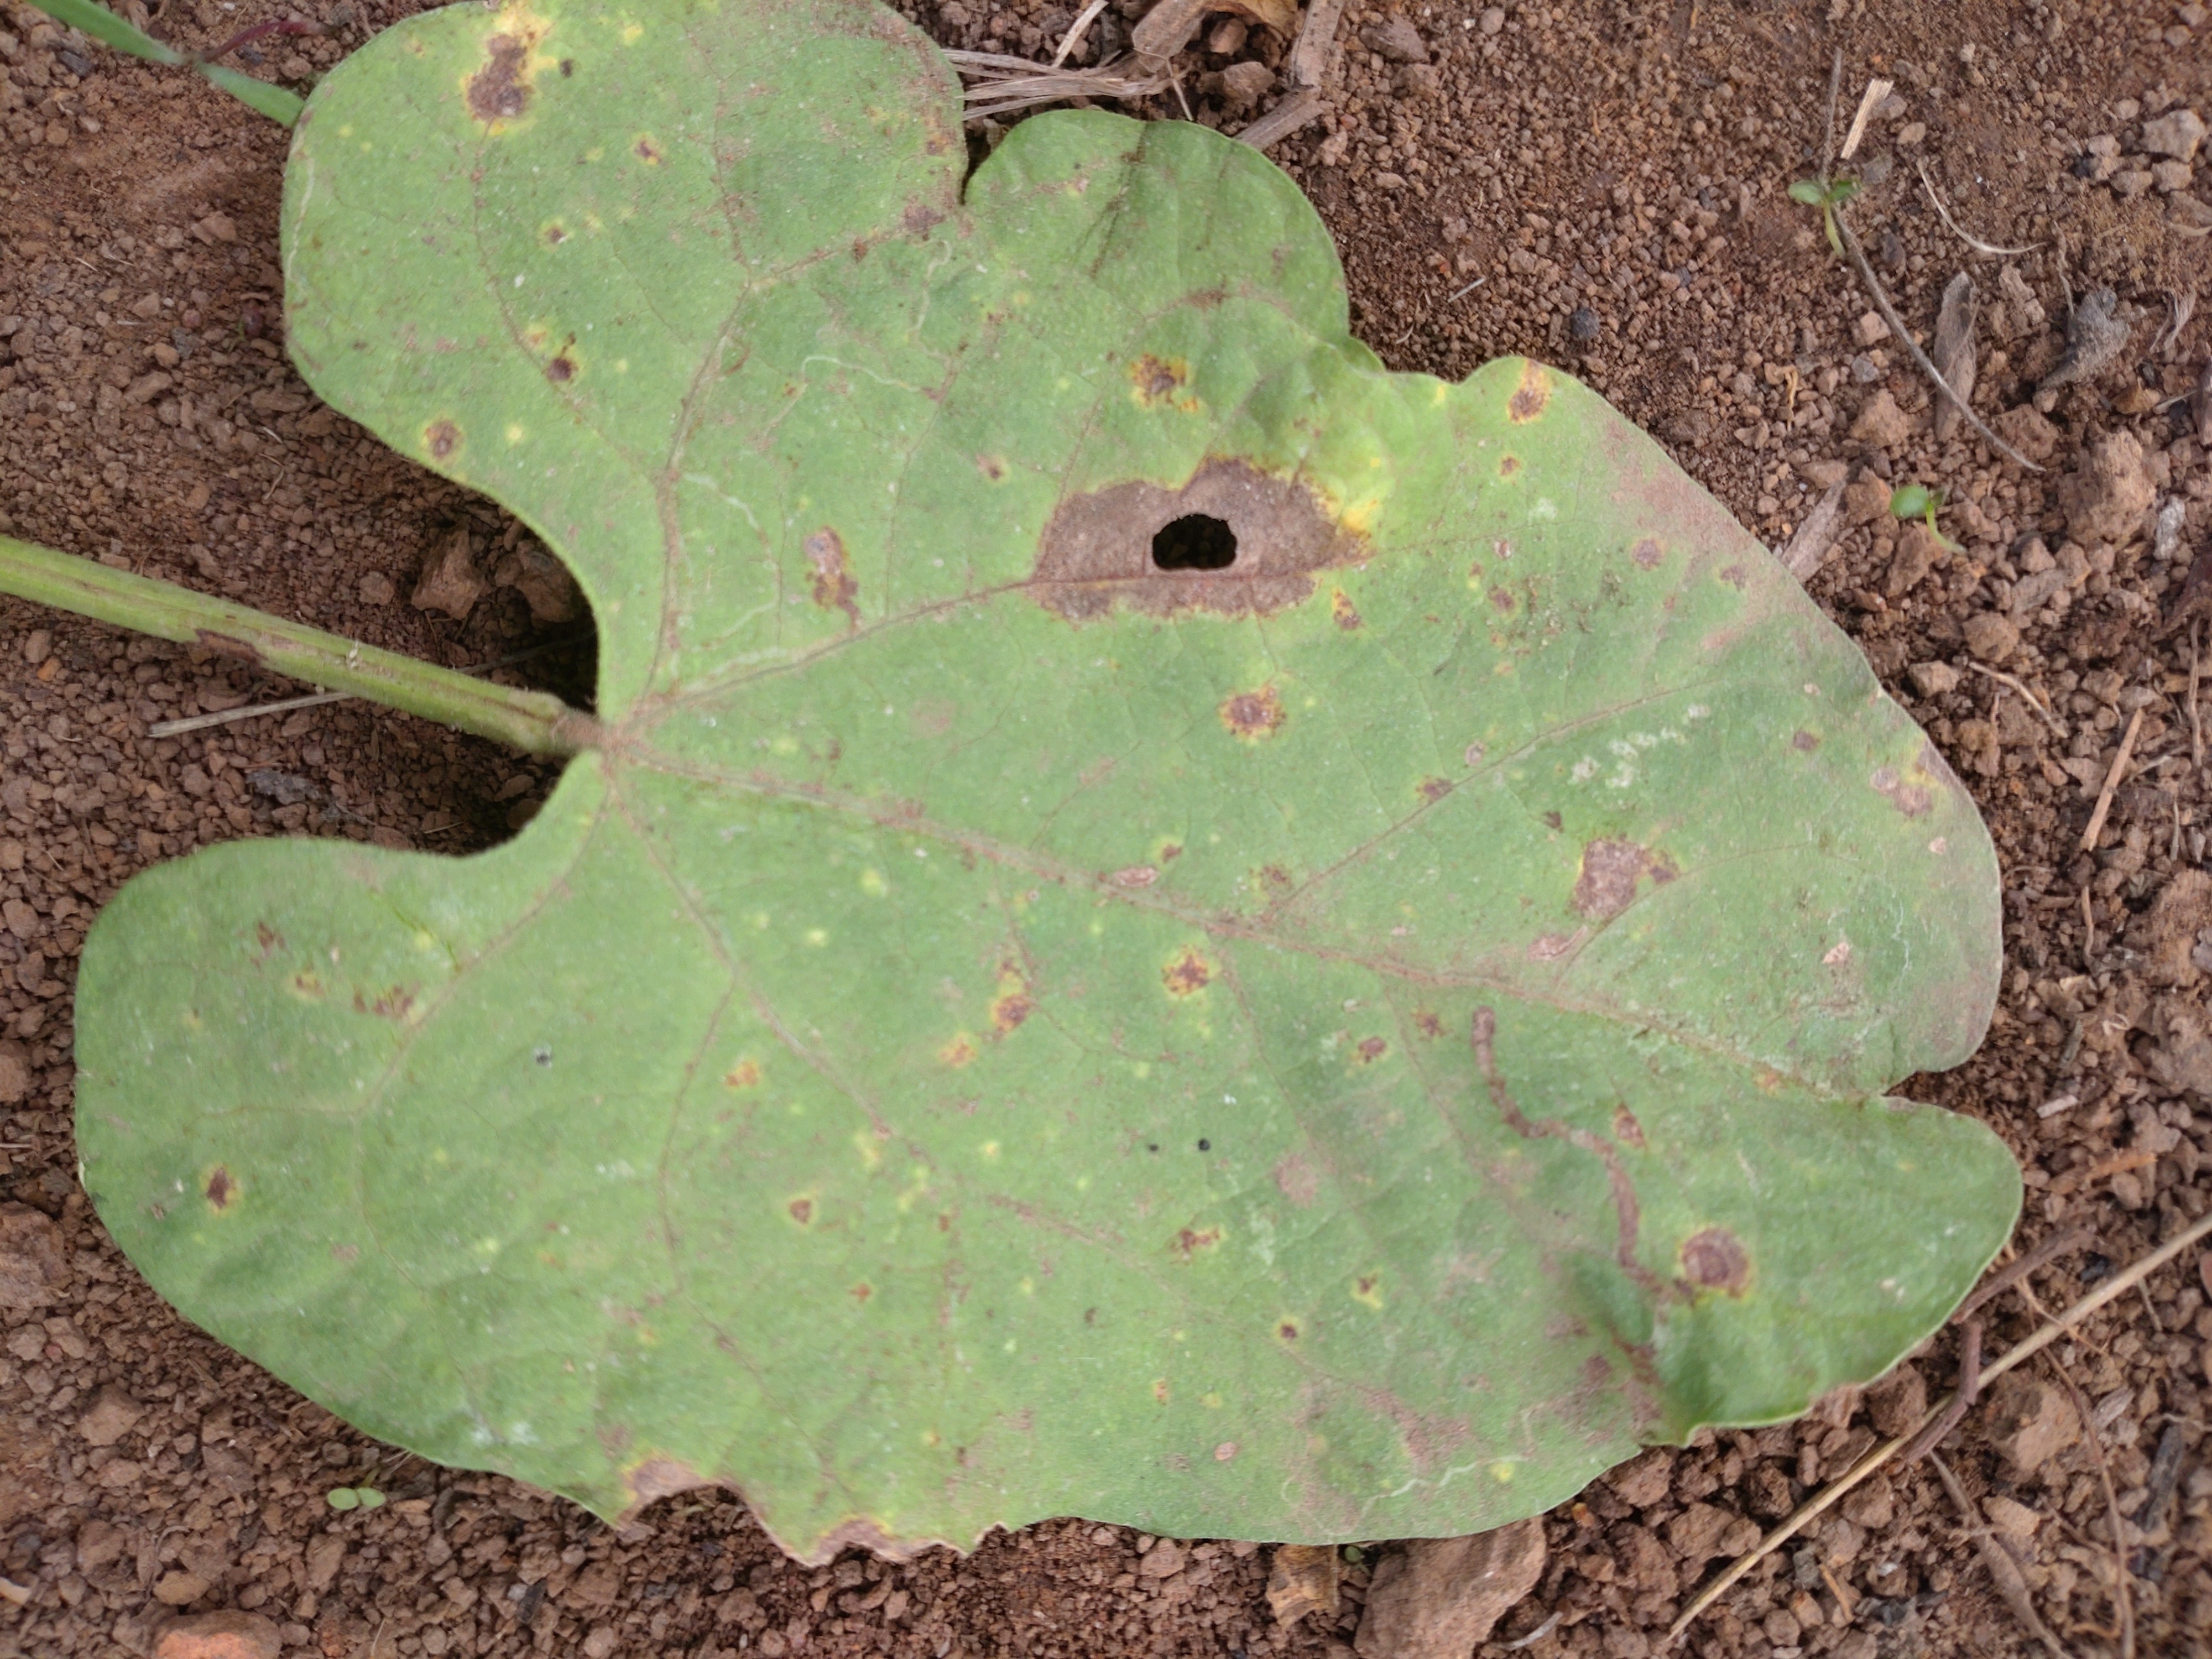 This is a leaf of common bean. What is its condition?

rust
